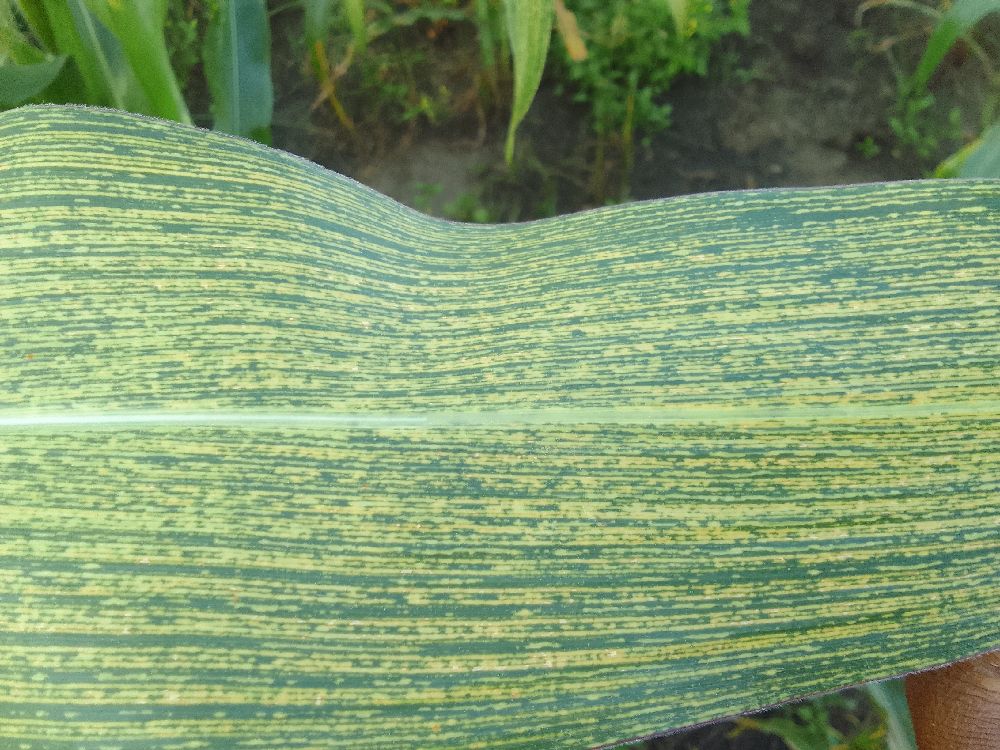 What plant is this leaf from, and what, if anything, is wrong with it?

maize, maize streak virus
